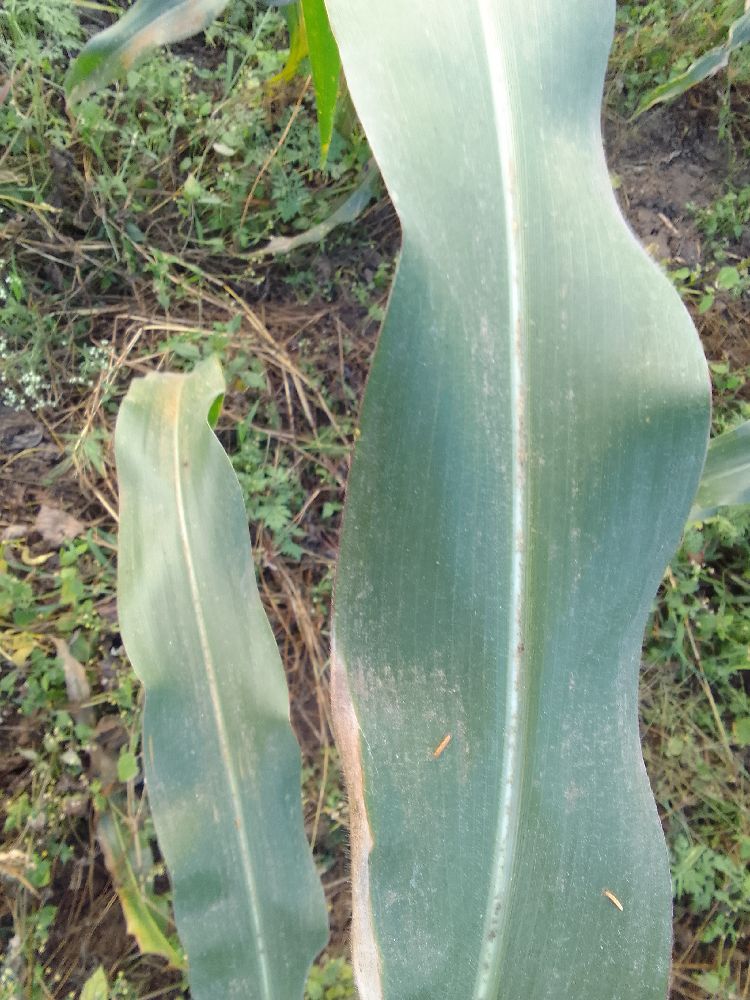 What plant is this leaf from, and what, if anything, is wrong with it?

maize, healthy
